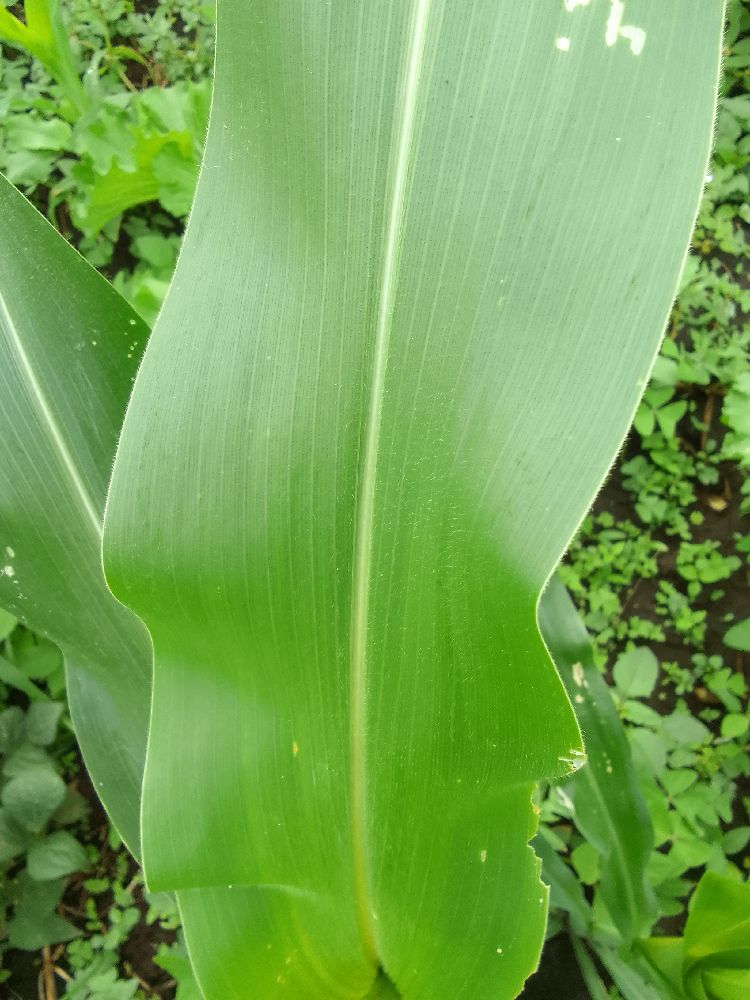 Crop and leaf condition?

maize, healthy
